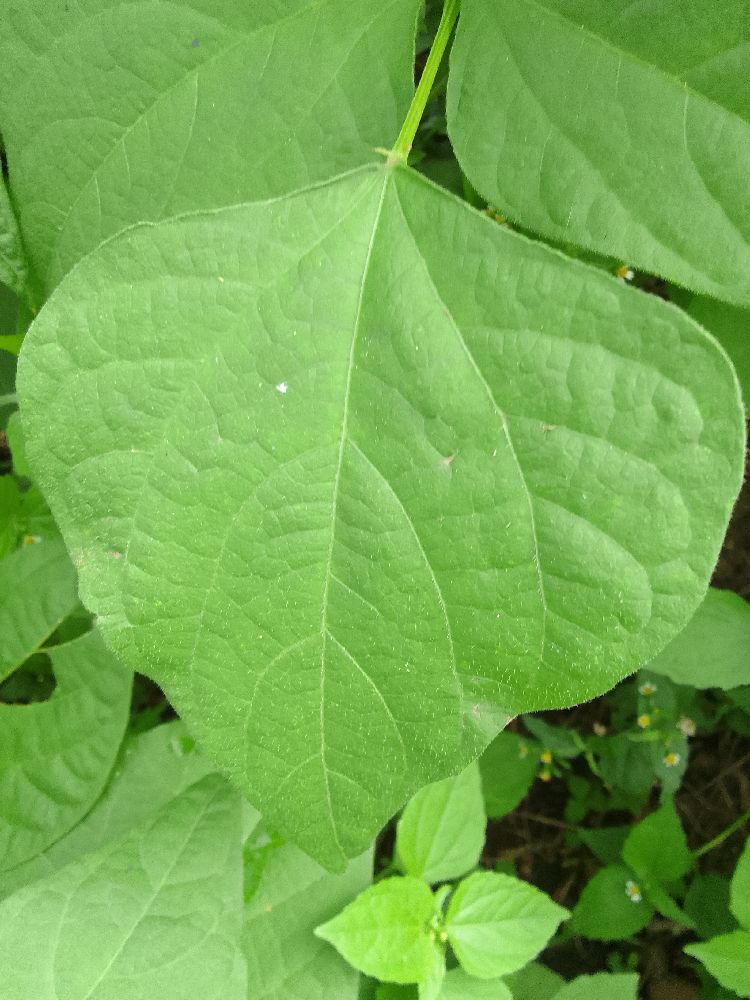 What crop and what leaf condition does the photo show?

common bean, healthy
